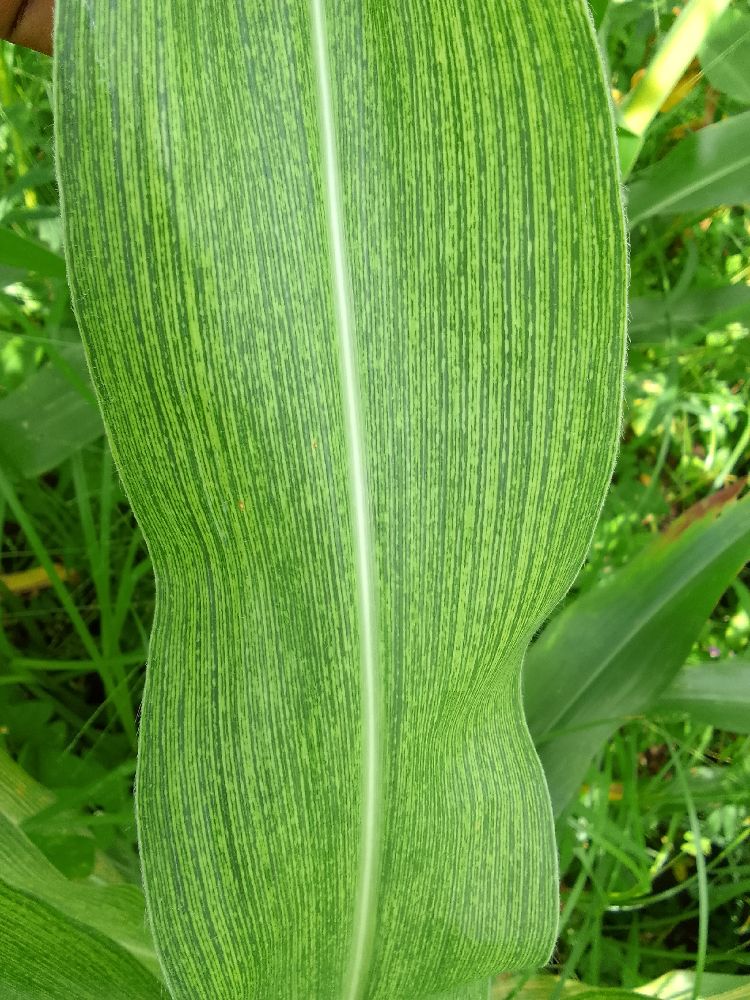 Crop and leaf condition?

maize, maize streak virus
